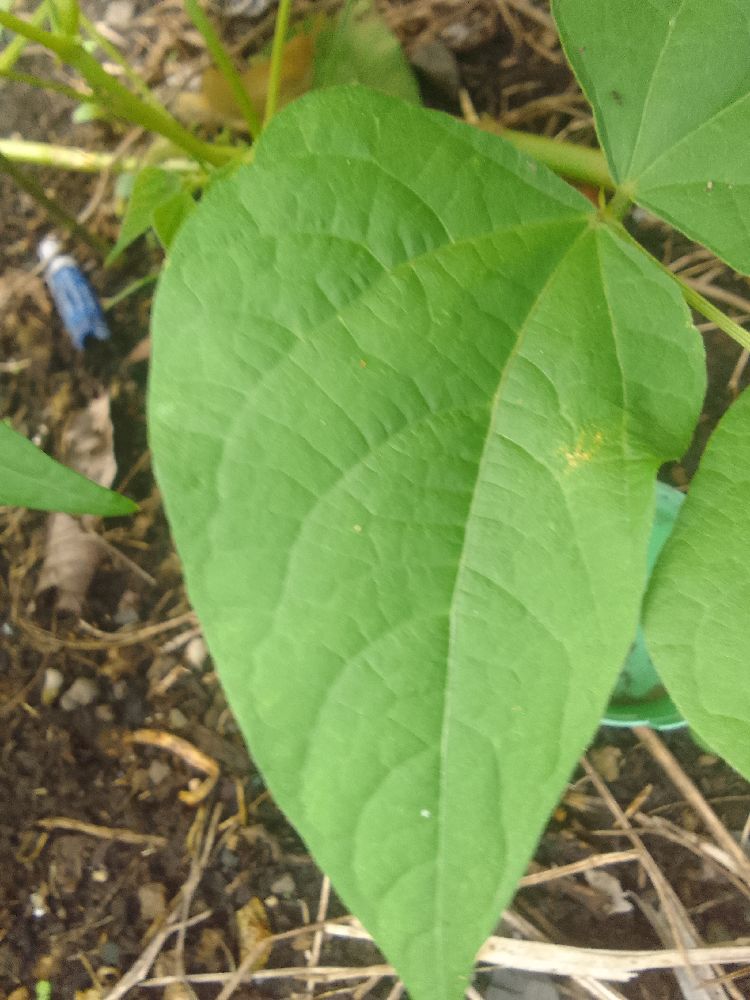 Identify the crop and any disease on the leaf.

common bean, healthy
